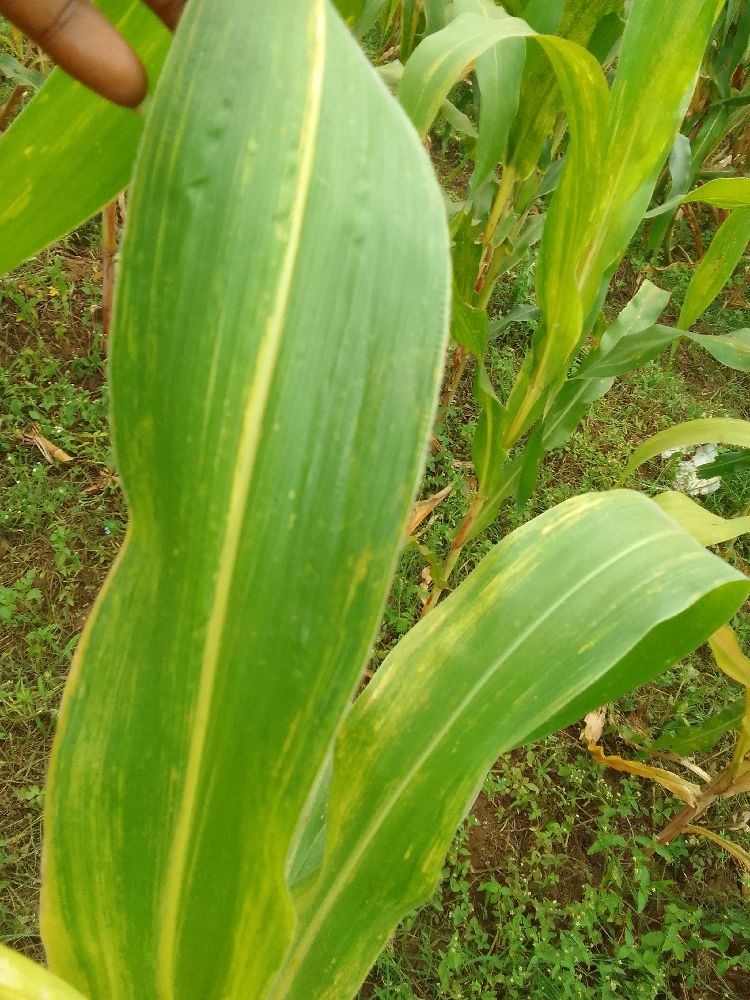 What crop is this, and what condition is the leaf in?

maize, maize lethal necrosis
